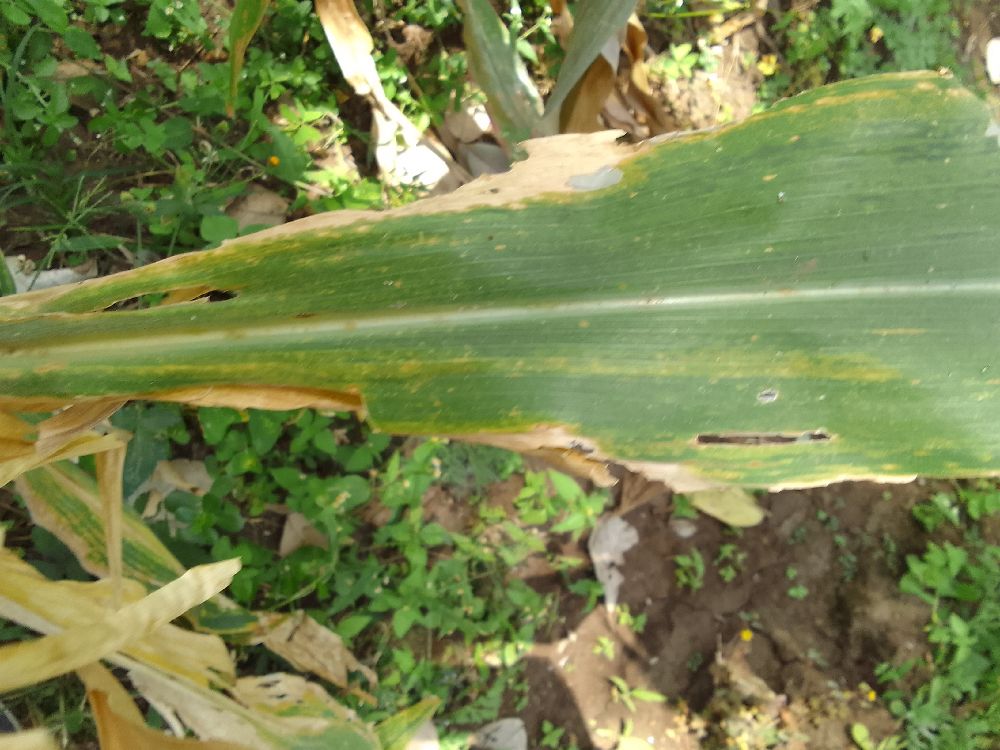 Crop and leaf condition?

maize, maize lethal necrosis
